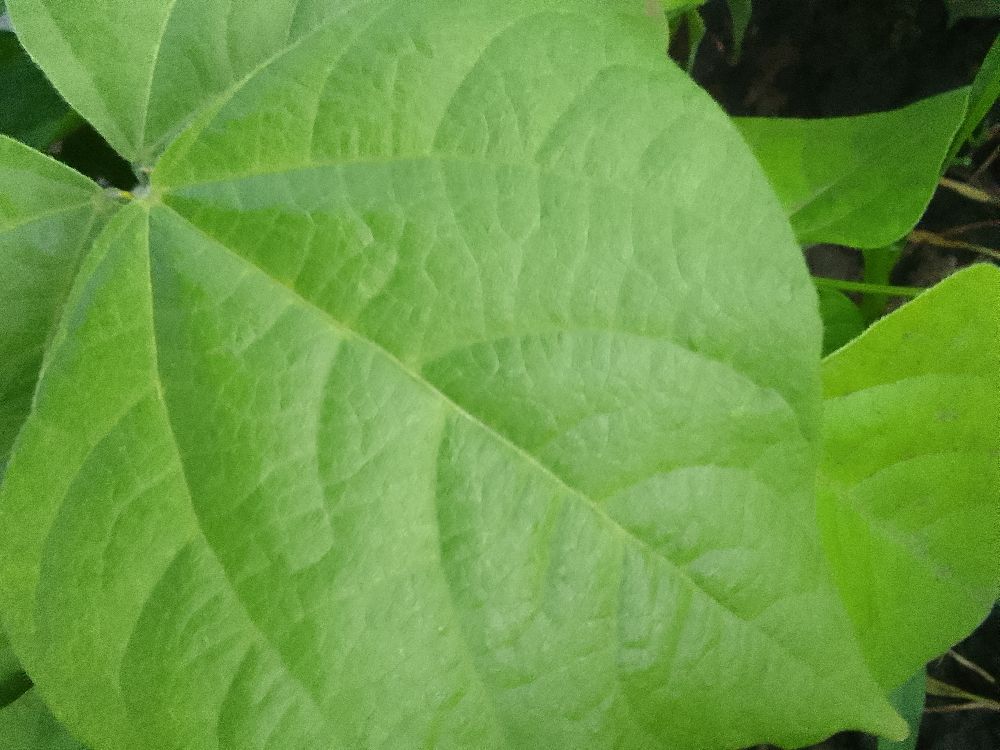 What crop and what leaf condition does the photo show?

common bean, healthy
